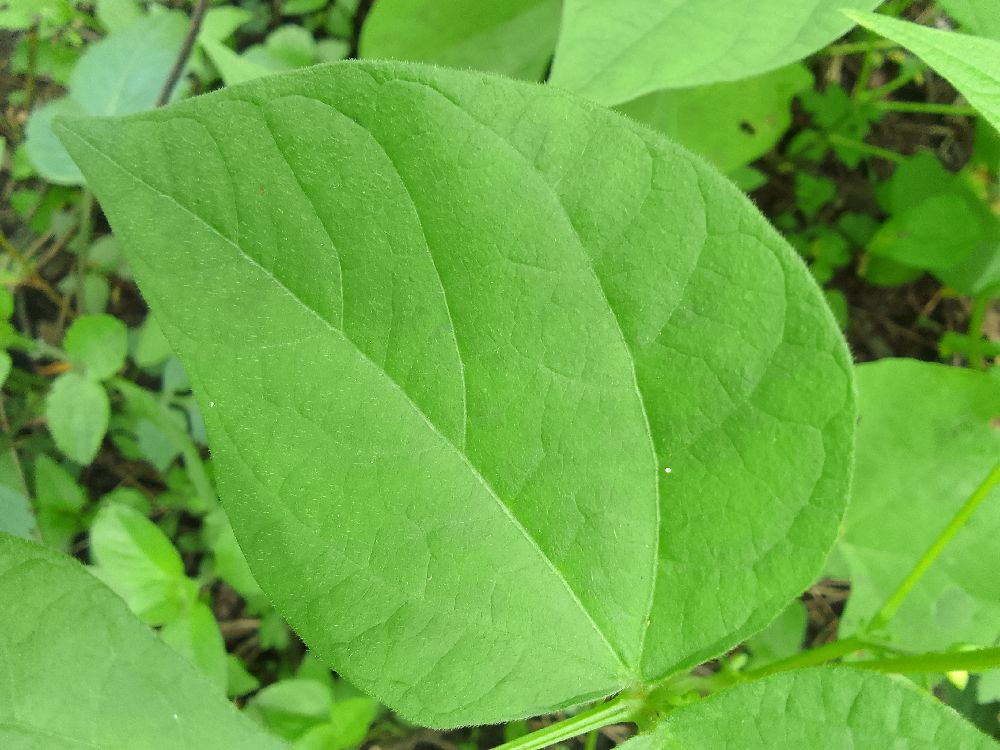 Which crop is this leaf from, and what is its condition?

common bean, healthy
